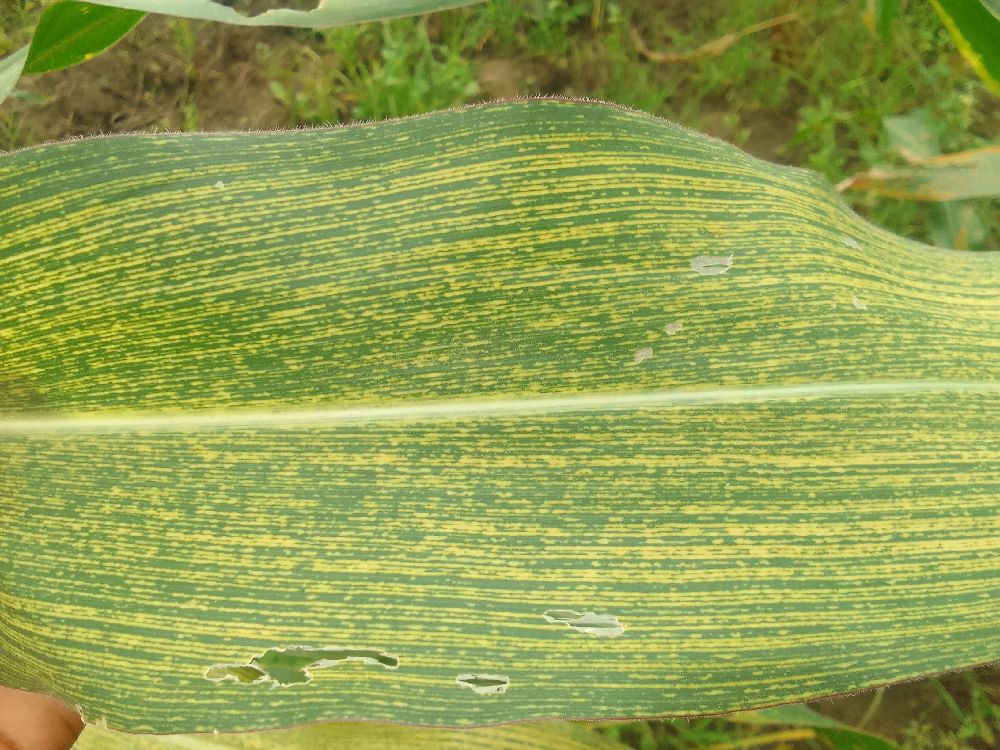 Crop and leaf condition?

maize, maize streak virus
